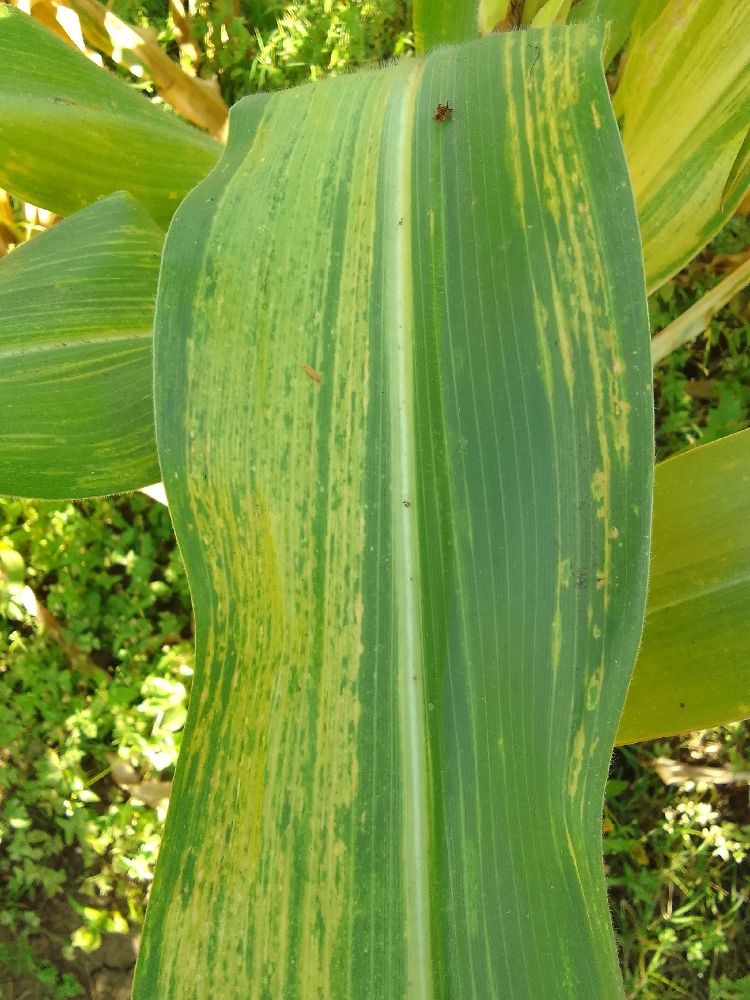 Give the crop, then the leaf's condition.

maize, maize lethal necrosis
